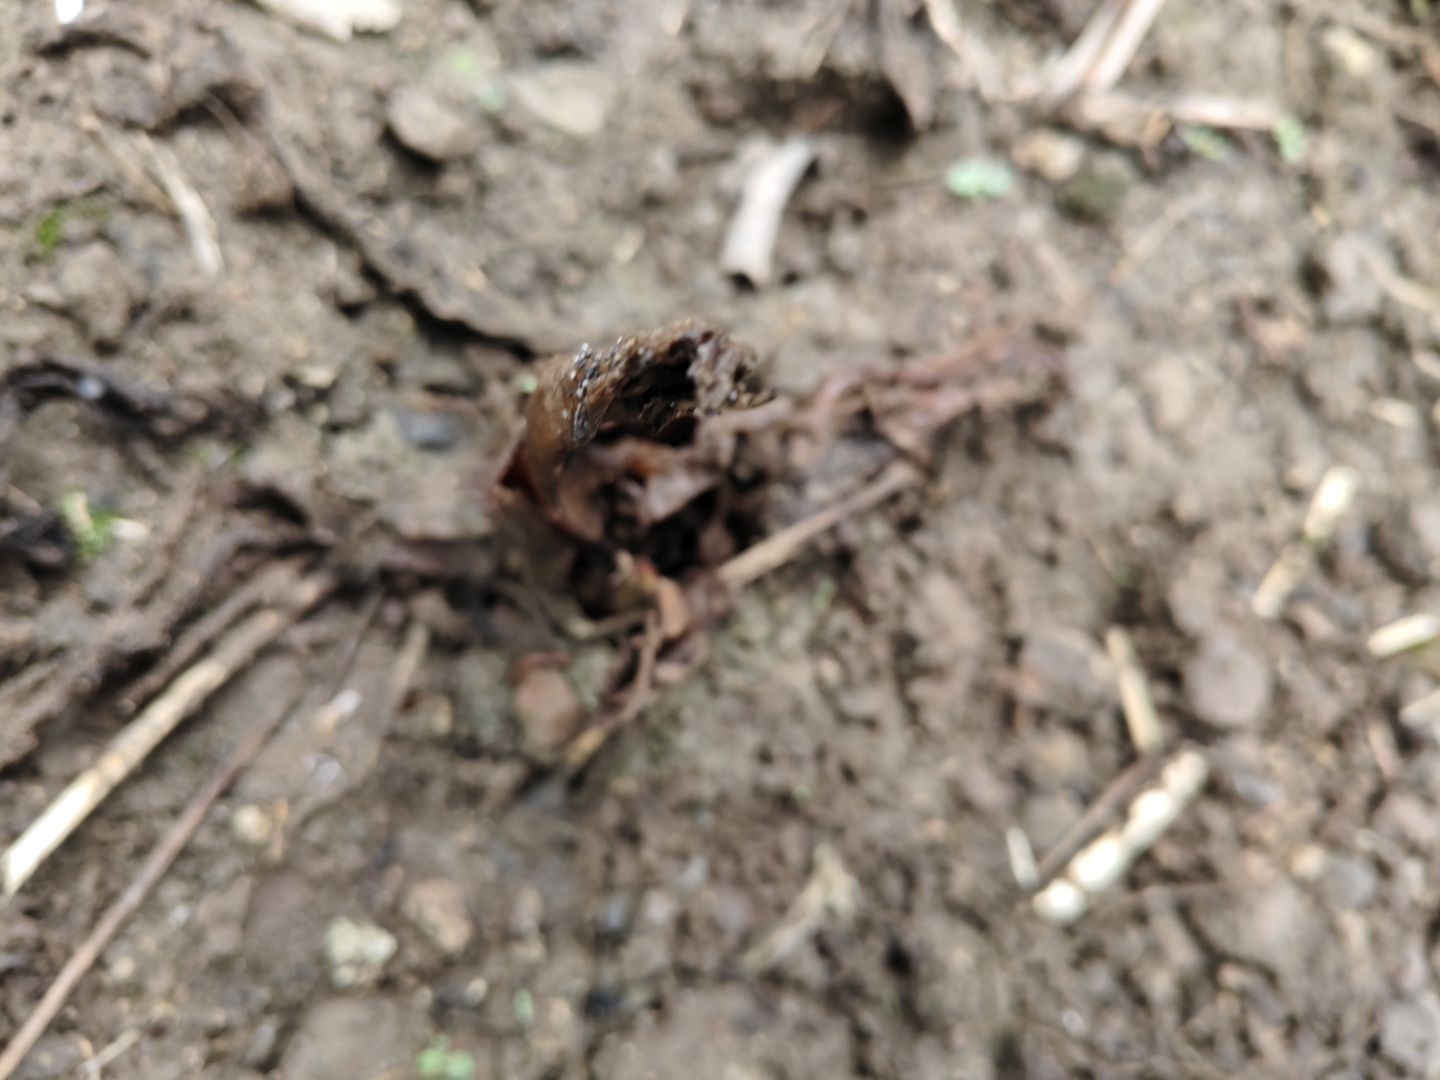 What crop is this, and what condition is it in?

taro, root rot
